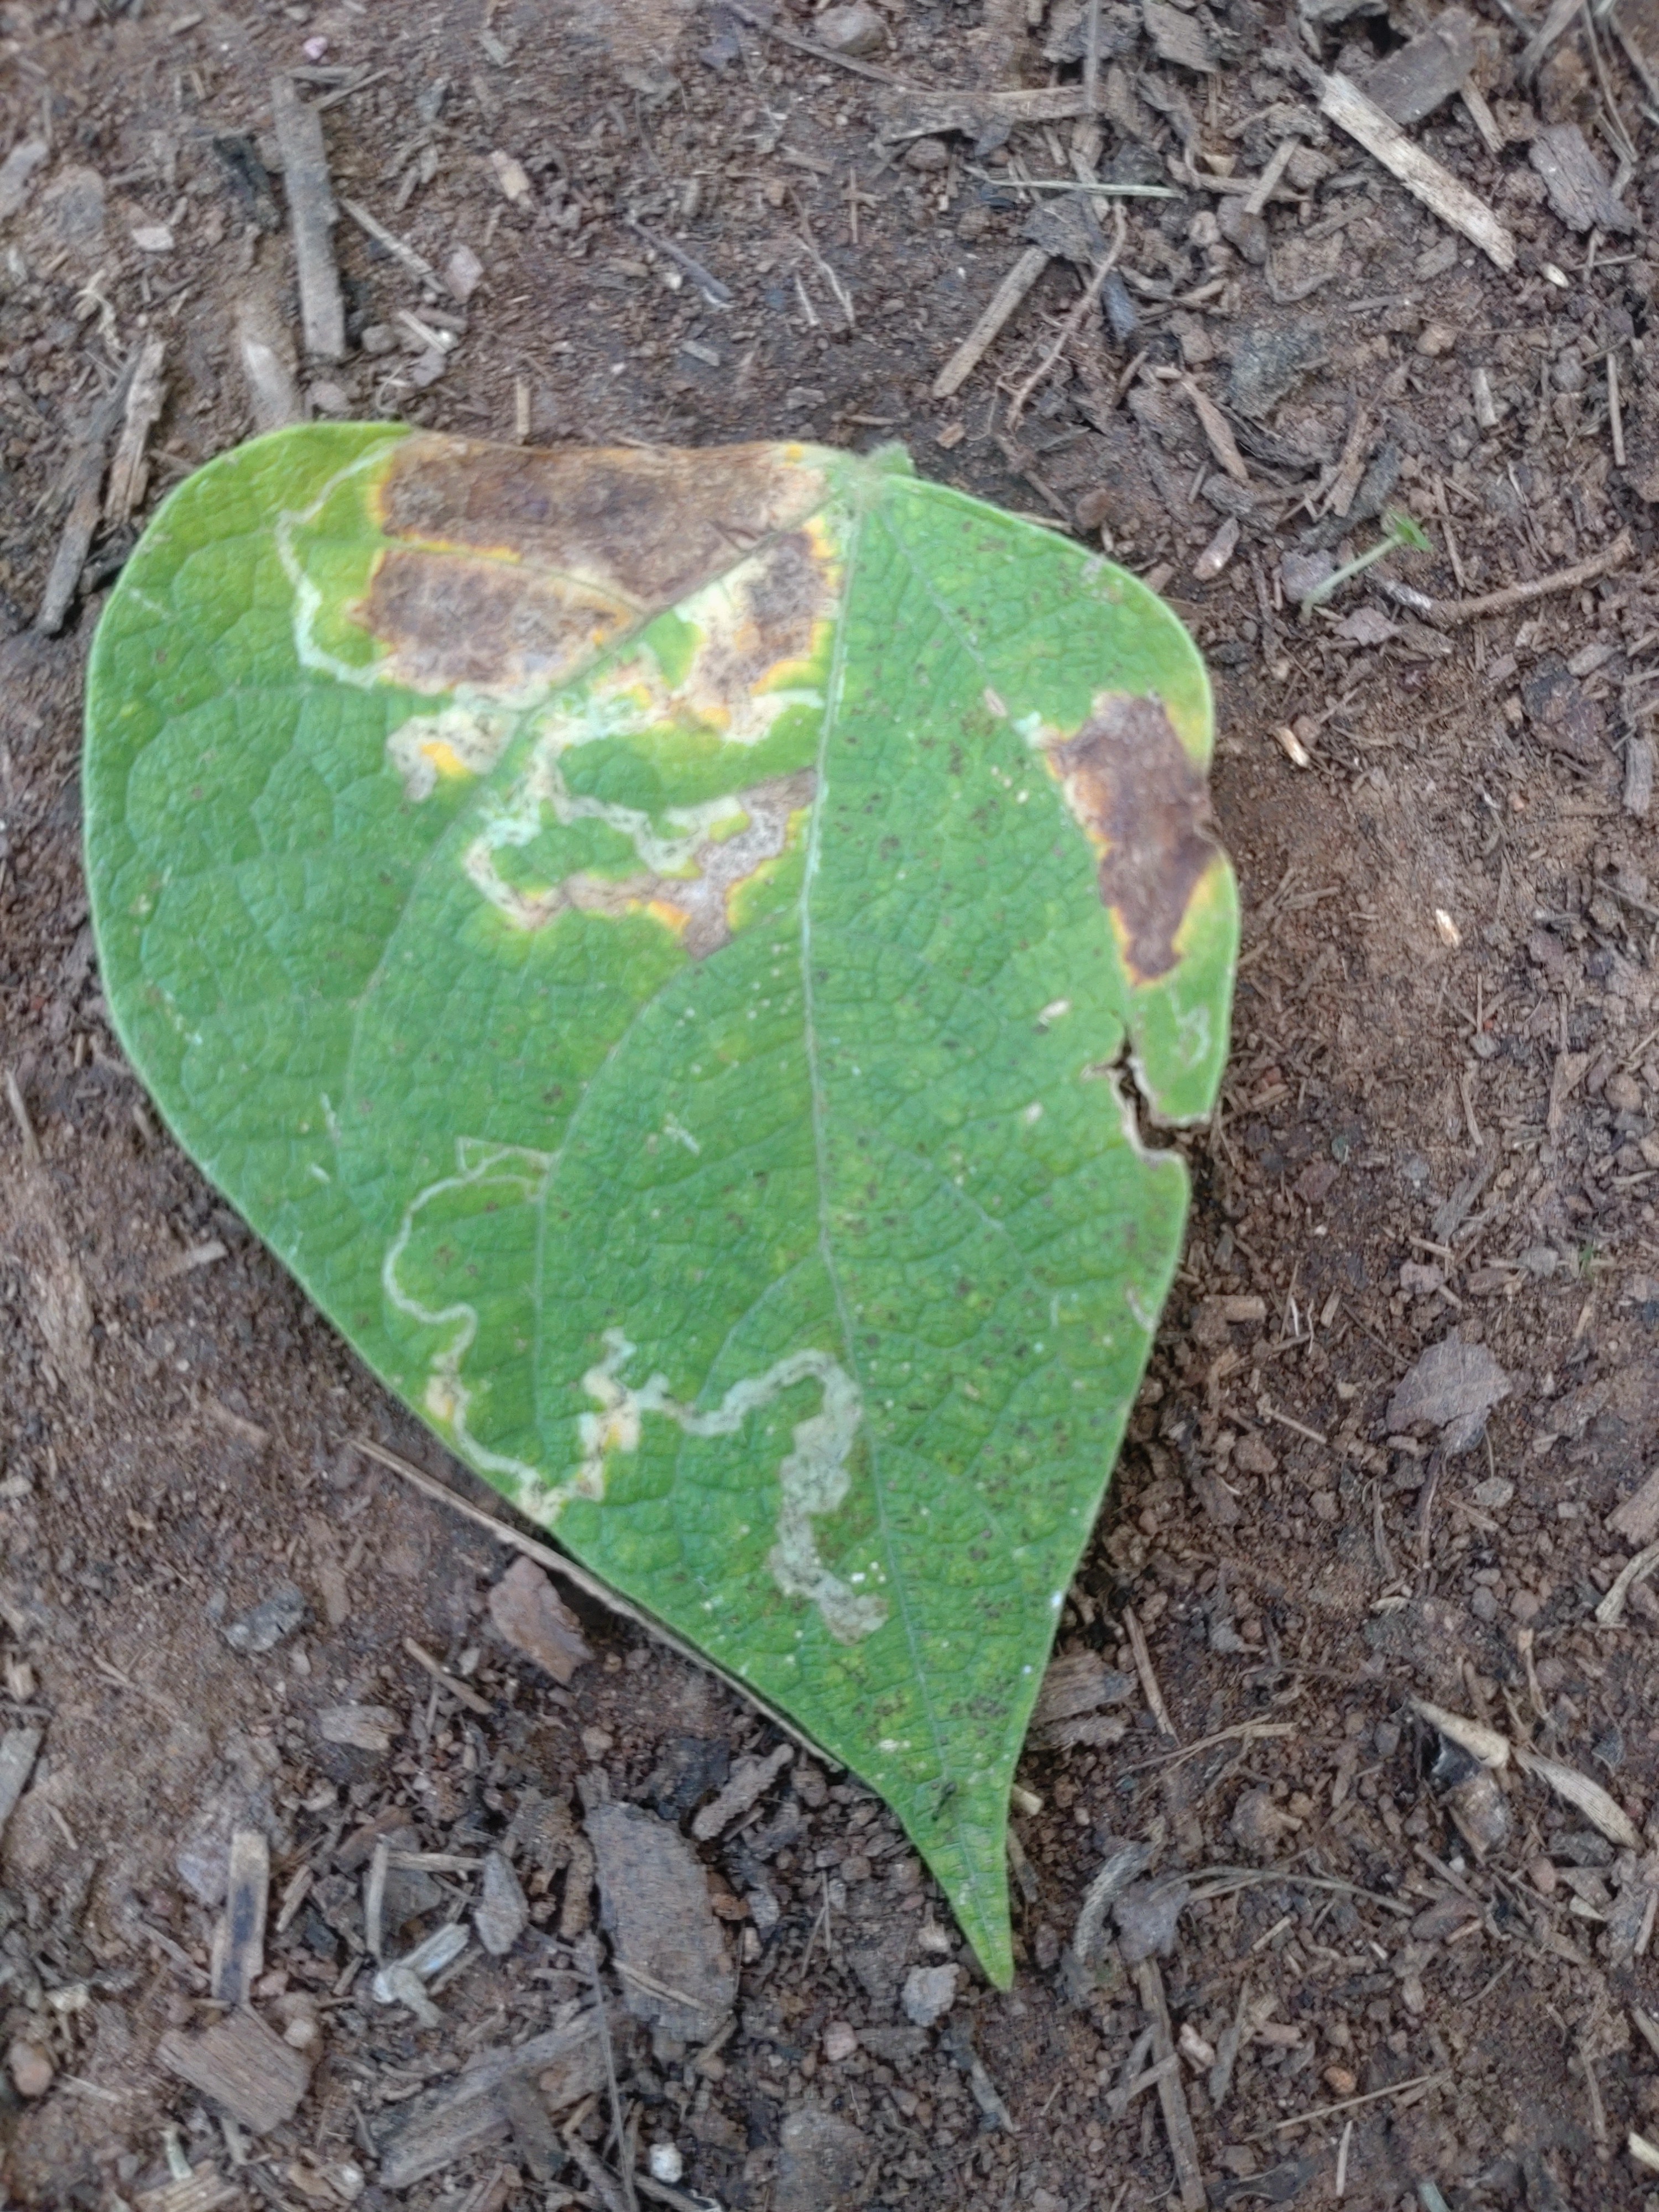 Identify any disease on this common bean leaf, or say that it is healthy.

anthracnose
